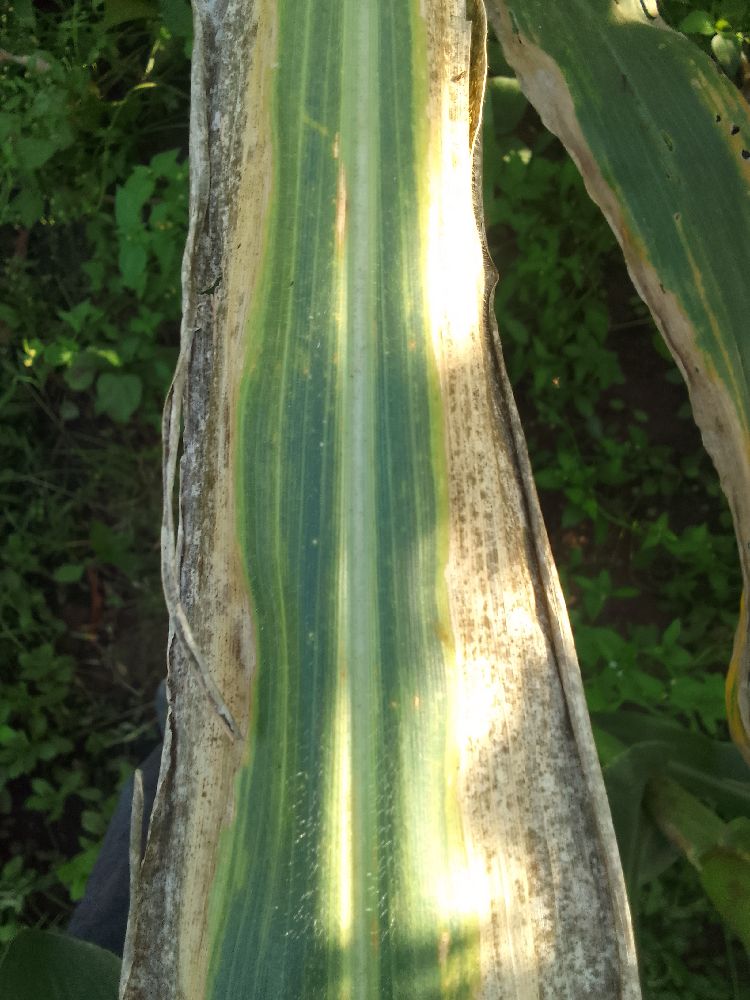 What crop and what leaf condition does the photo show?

maize, maize lethal necrosis
